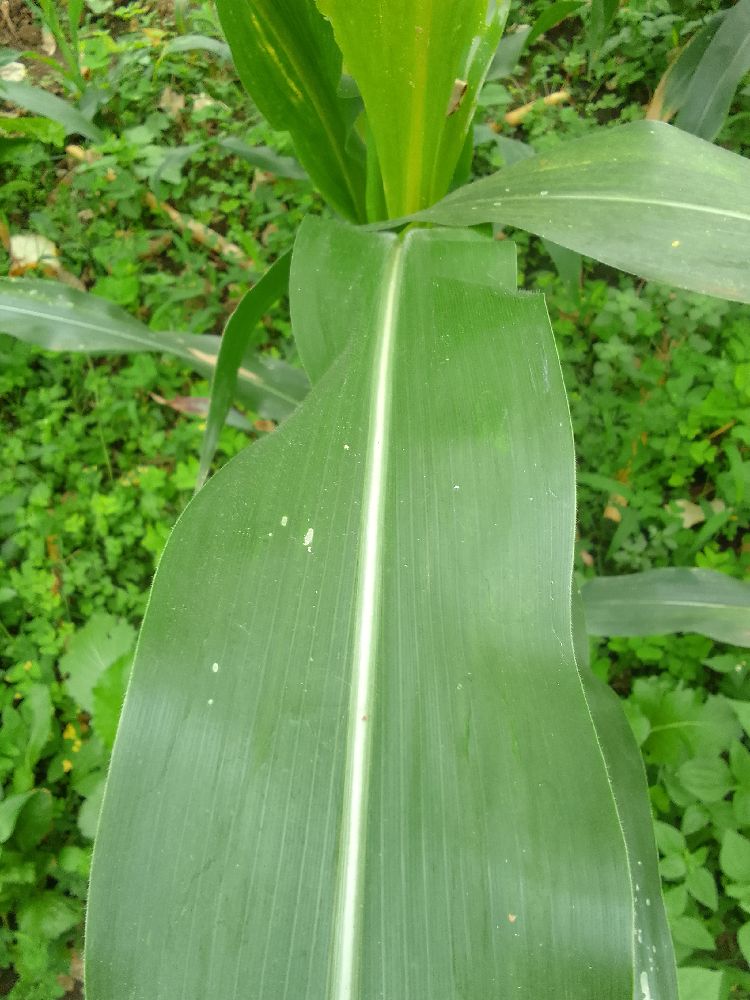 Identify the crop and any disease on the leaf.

maize, healthy
